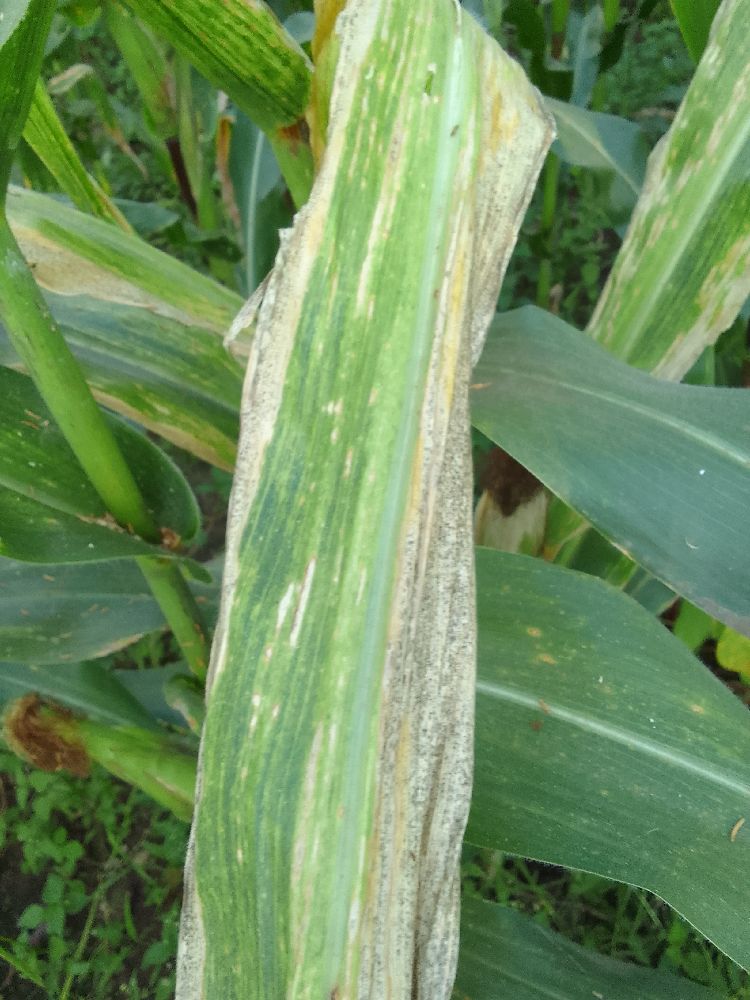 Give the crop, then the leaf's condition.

maize, maize lethal necrosis
